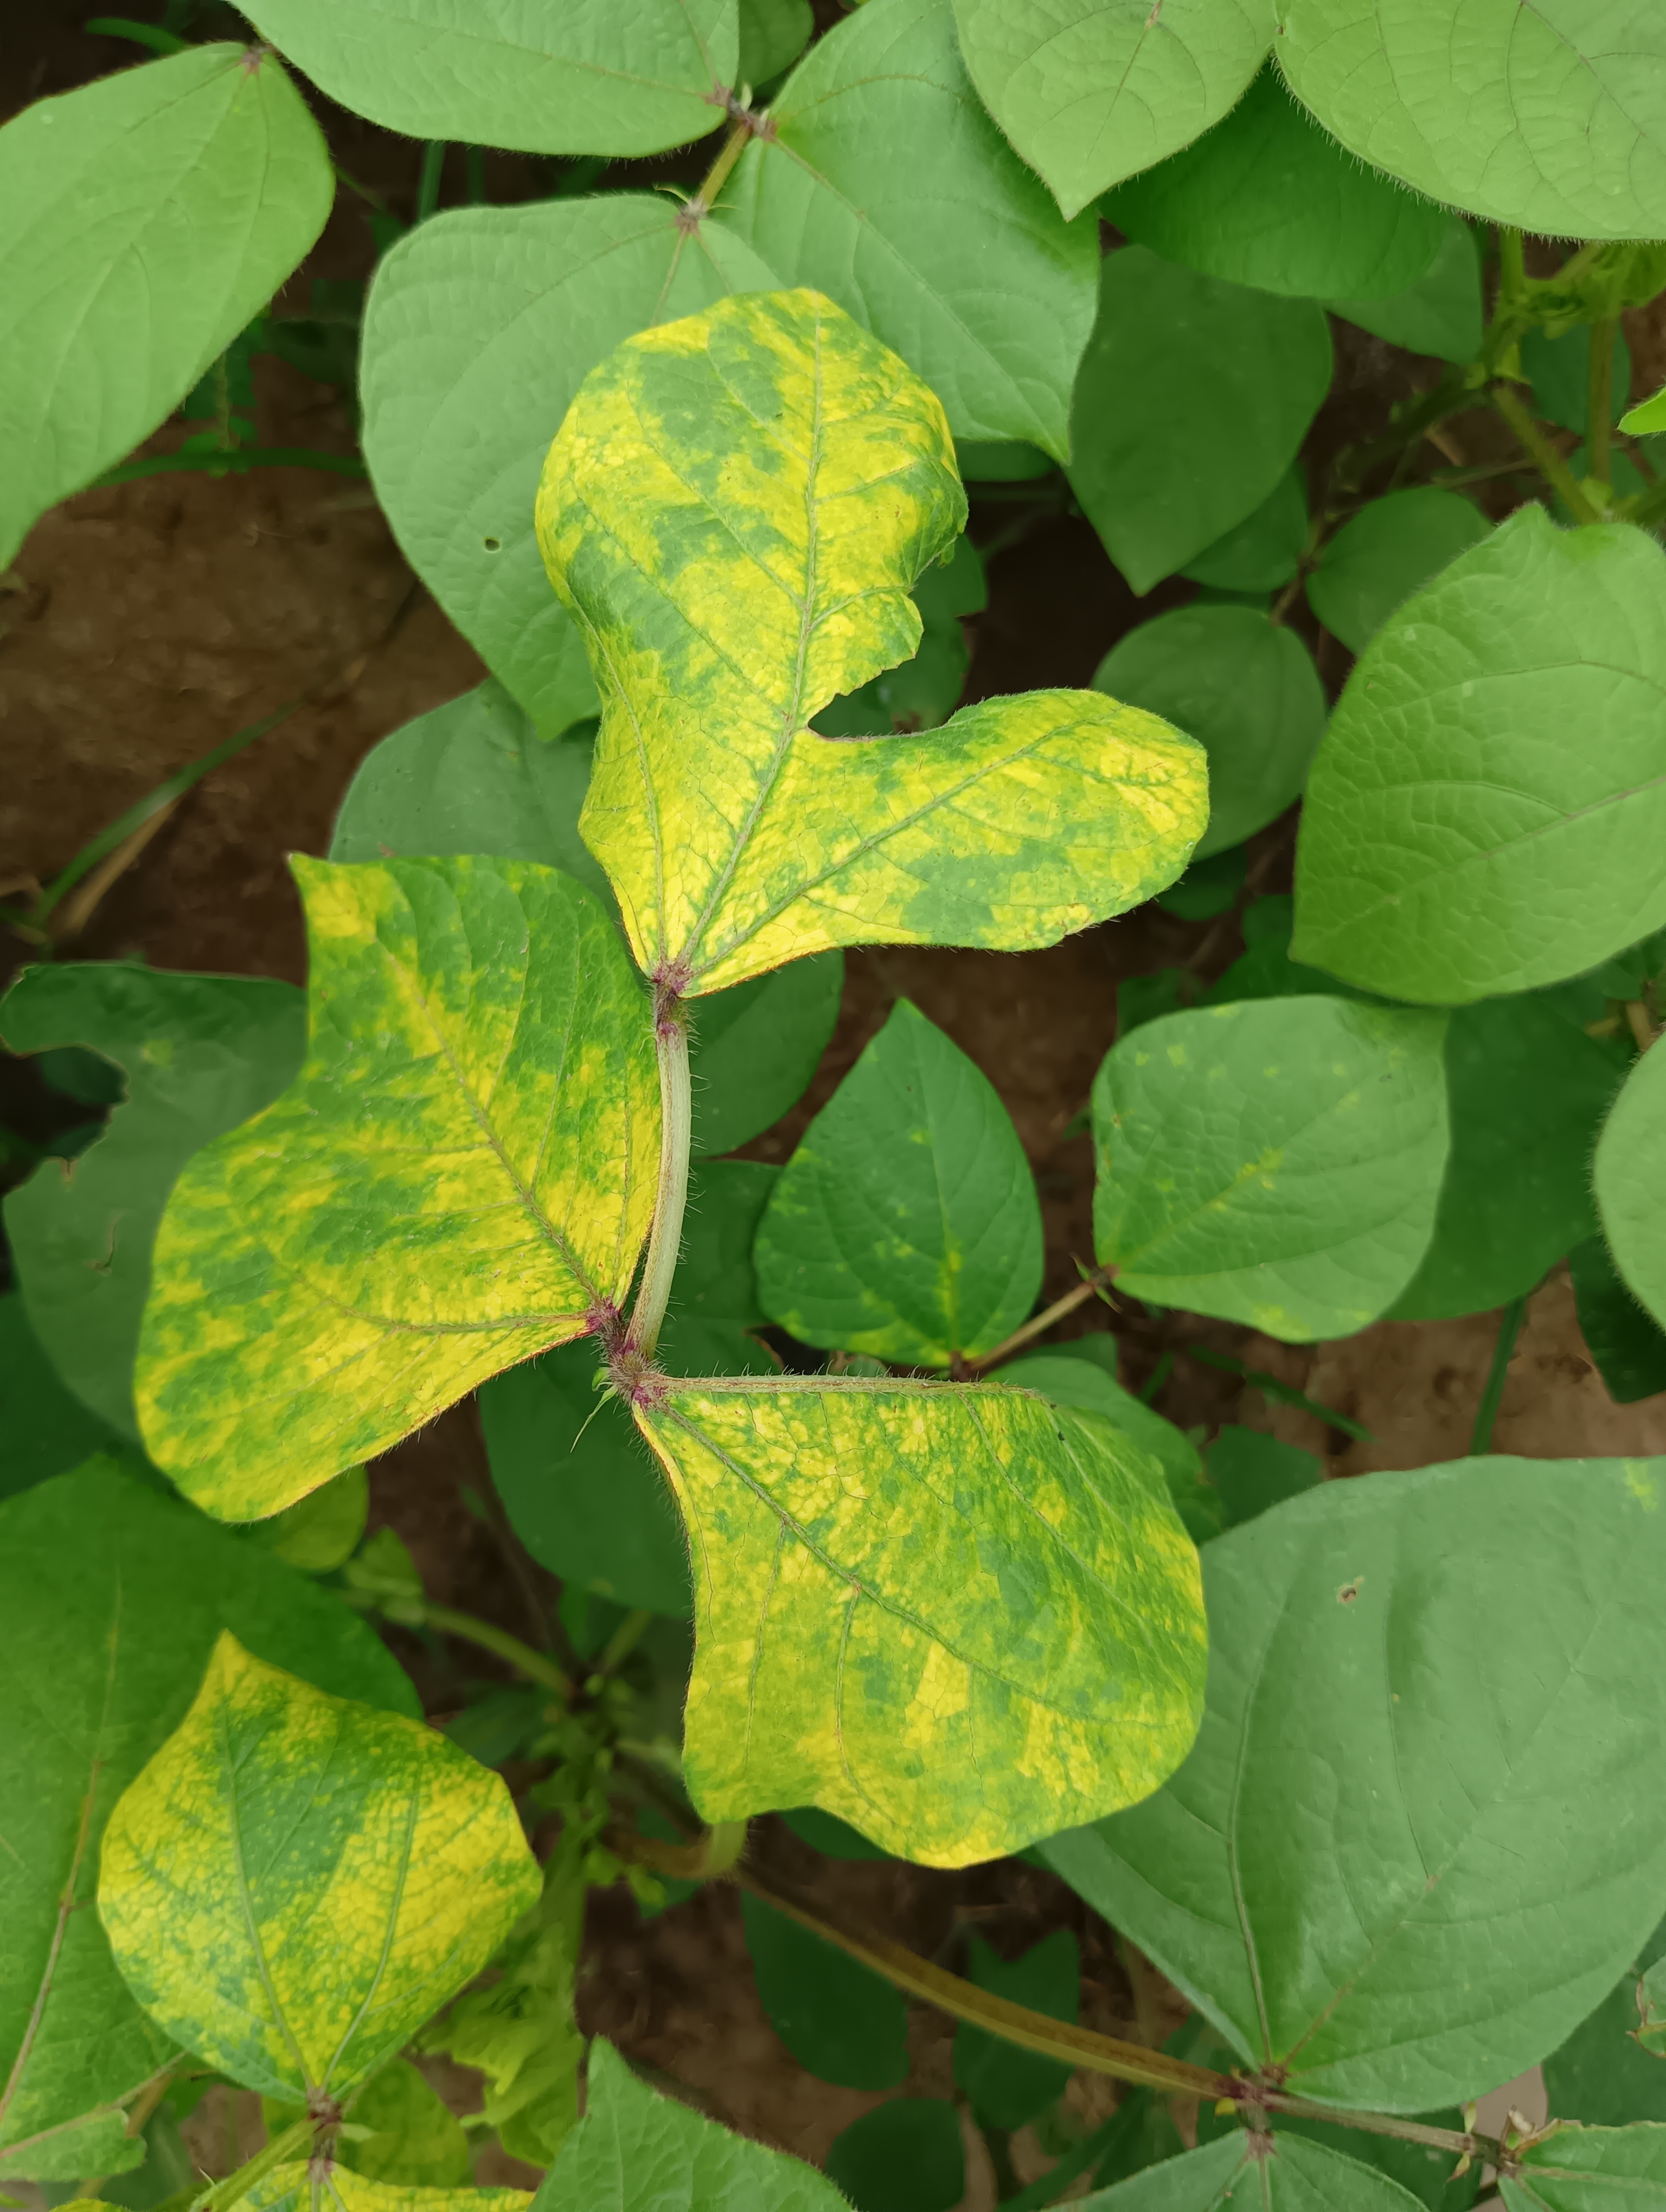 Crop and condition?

mungbean, yellow mosaic
